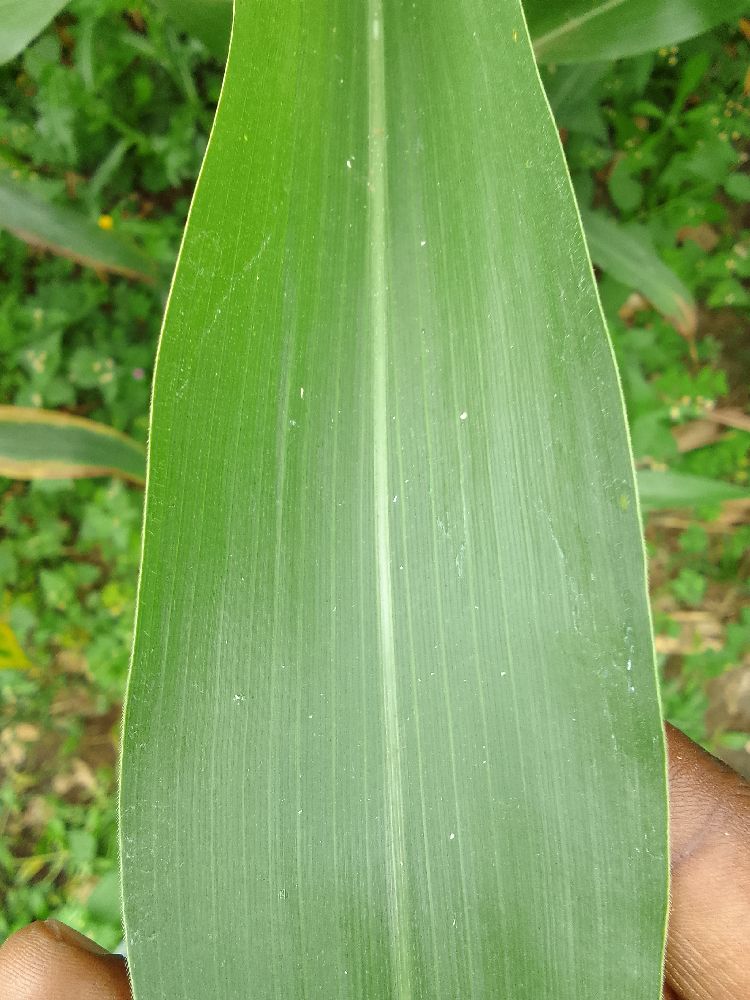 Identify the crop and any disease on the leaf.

maize, healthy
